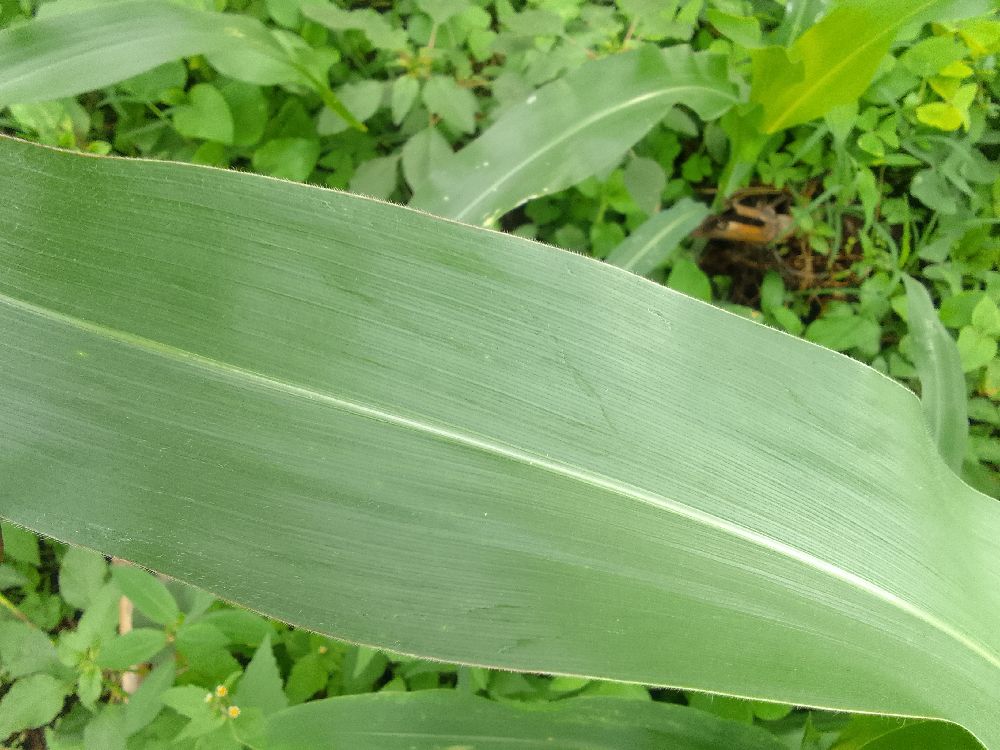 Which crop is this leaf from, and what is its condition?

maize, healthy
